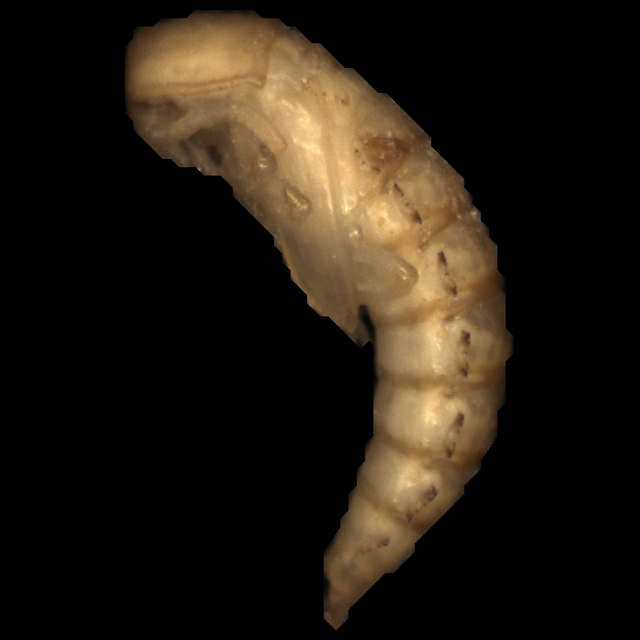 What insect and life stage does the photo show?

mealworm pupa
